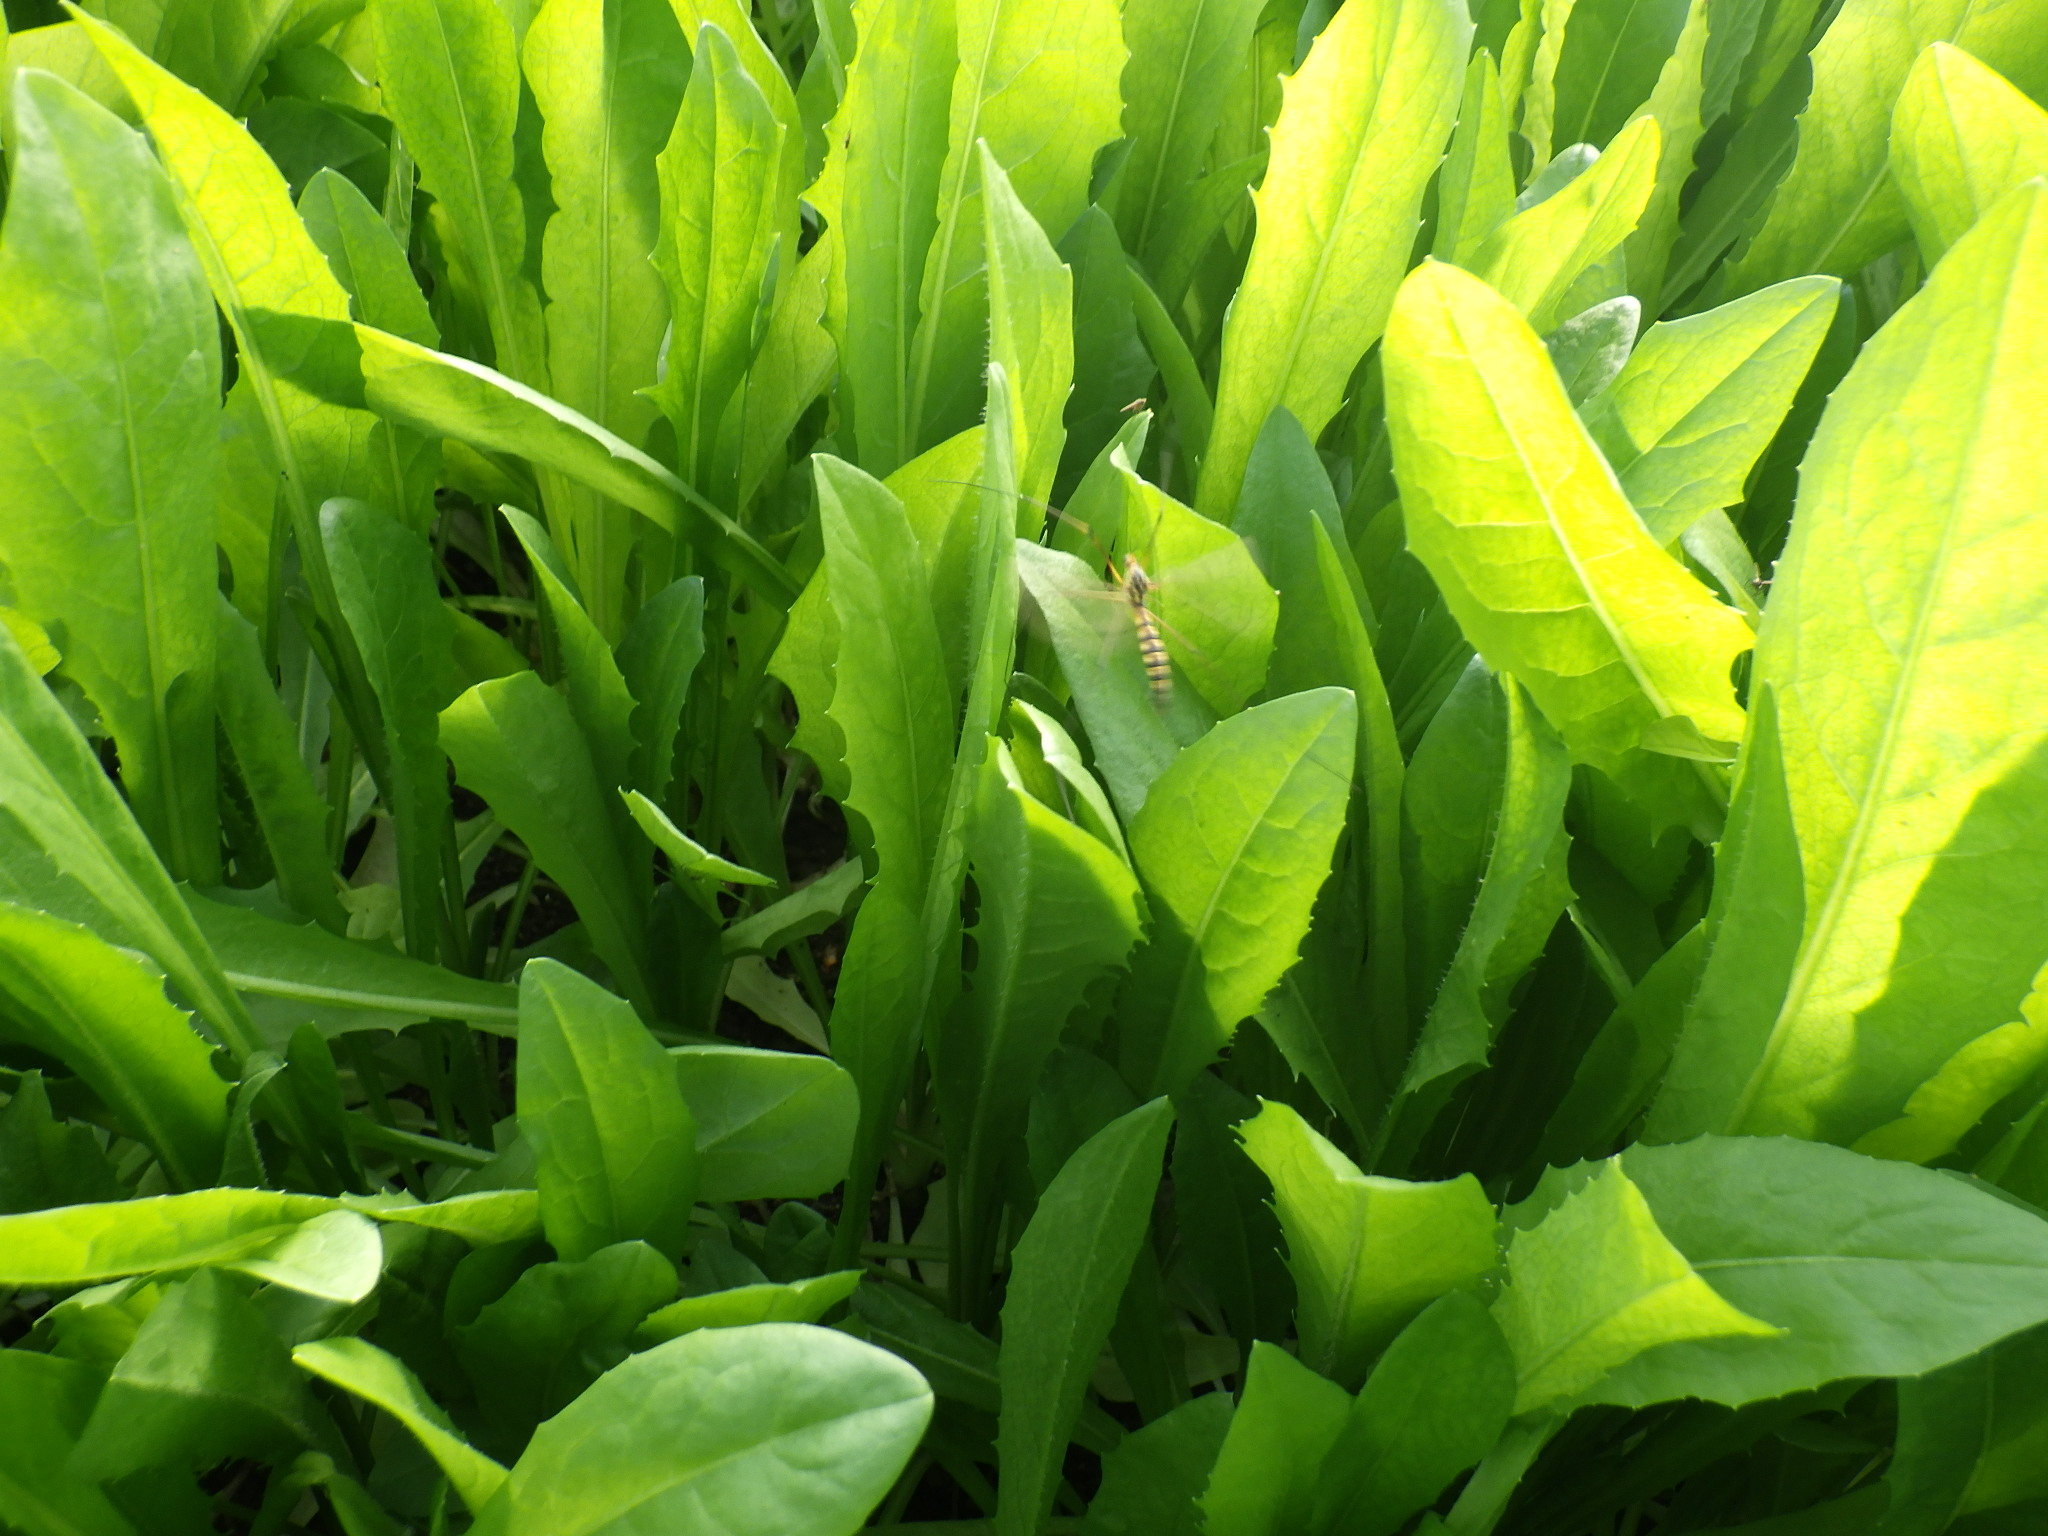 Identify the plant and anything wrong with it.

chicory, healthy
